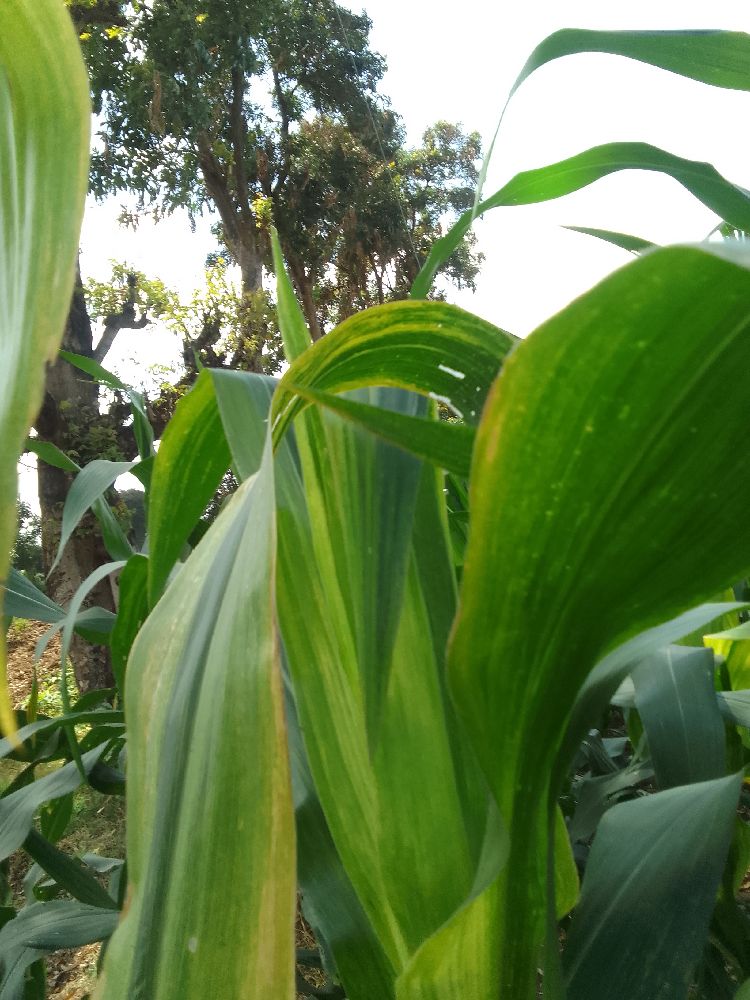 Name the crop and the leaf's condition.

maize, maize lethal necrosis
